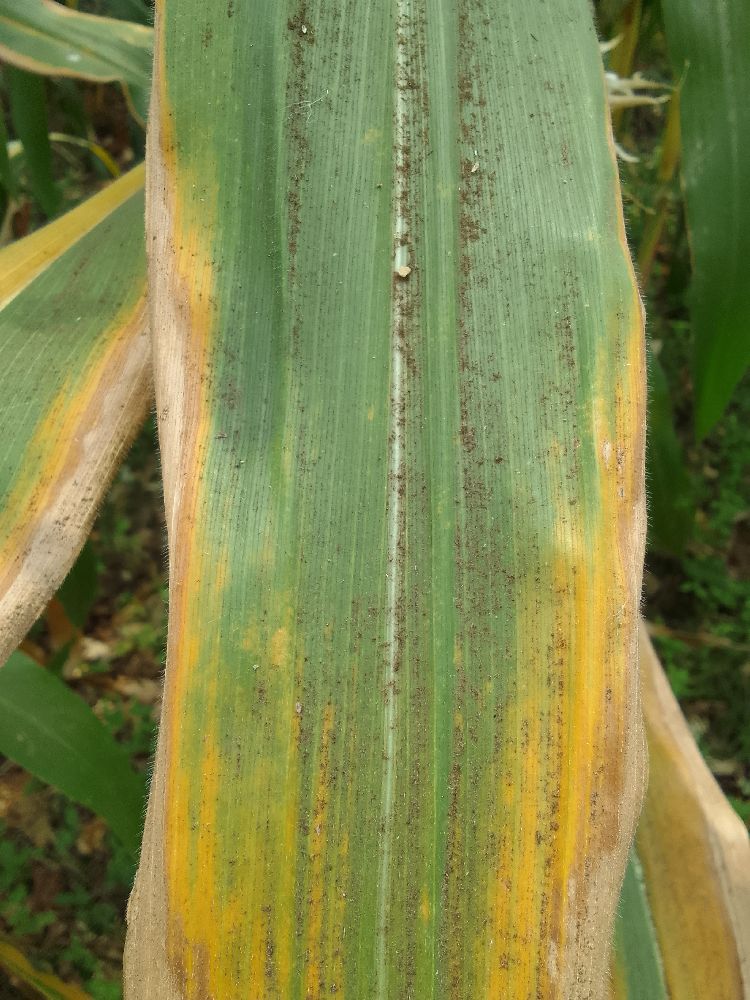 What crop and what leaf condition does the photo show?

maize, maize lethal necrosis
